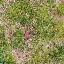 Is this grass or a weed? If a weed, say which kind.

grass
